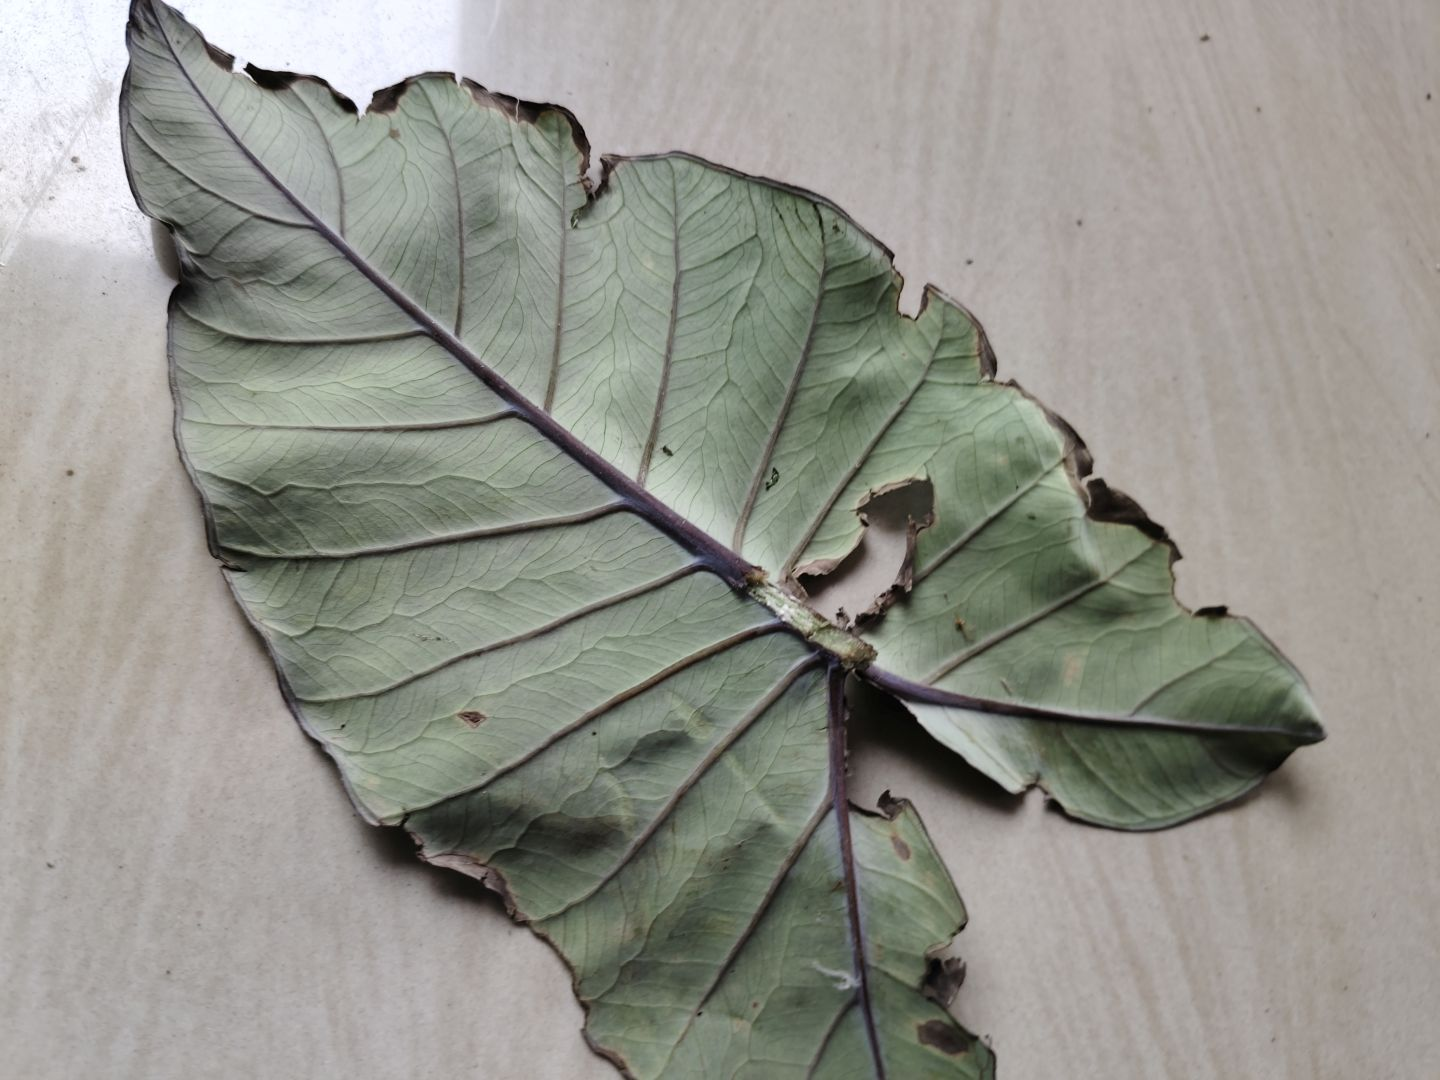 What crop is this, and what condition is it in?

taro, leaf blight
